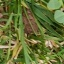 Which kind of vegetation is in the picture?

unstructured weed
